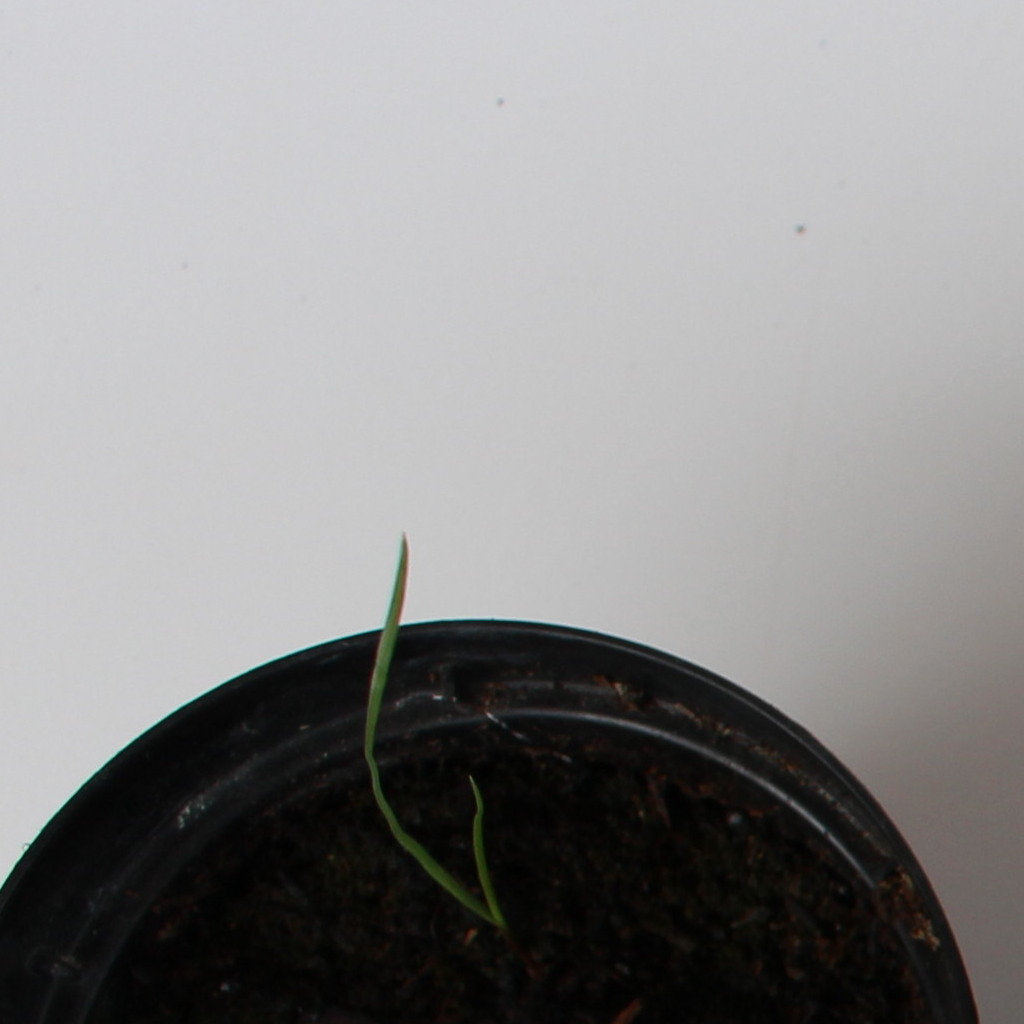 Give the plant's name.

Lolium multiflorum
